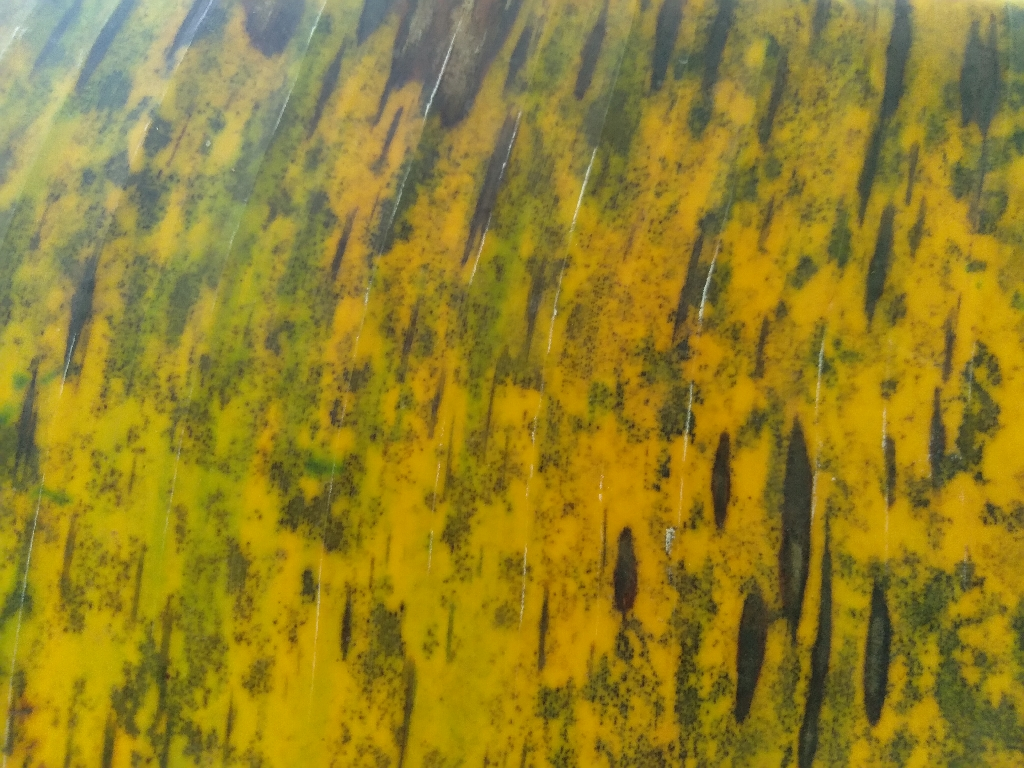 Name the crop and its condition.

banana, black sigatoka
